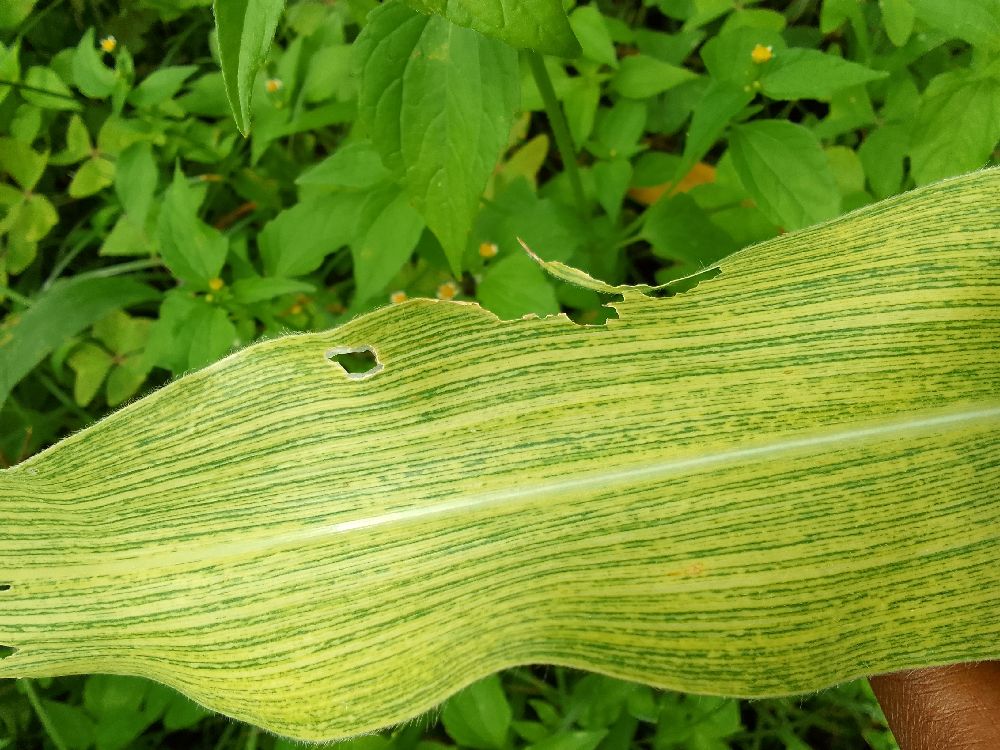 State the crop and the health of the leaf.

maize, maize streak virus
